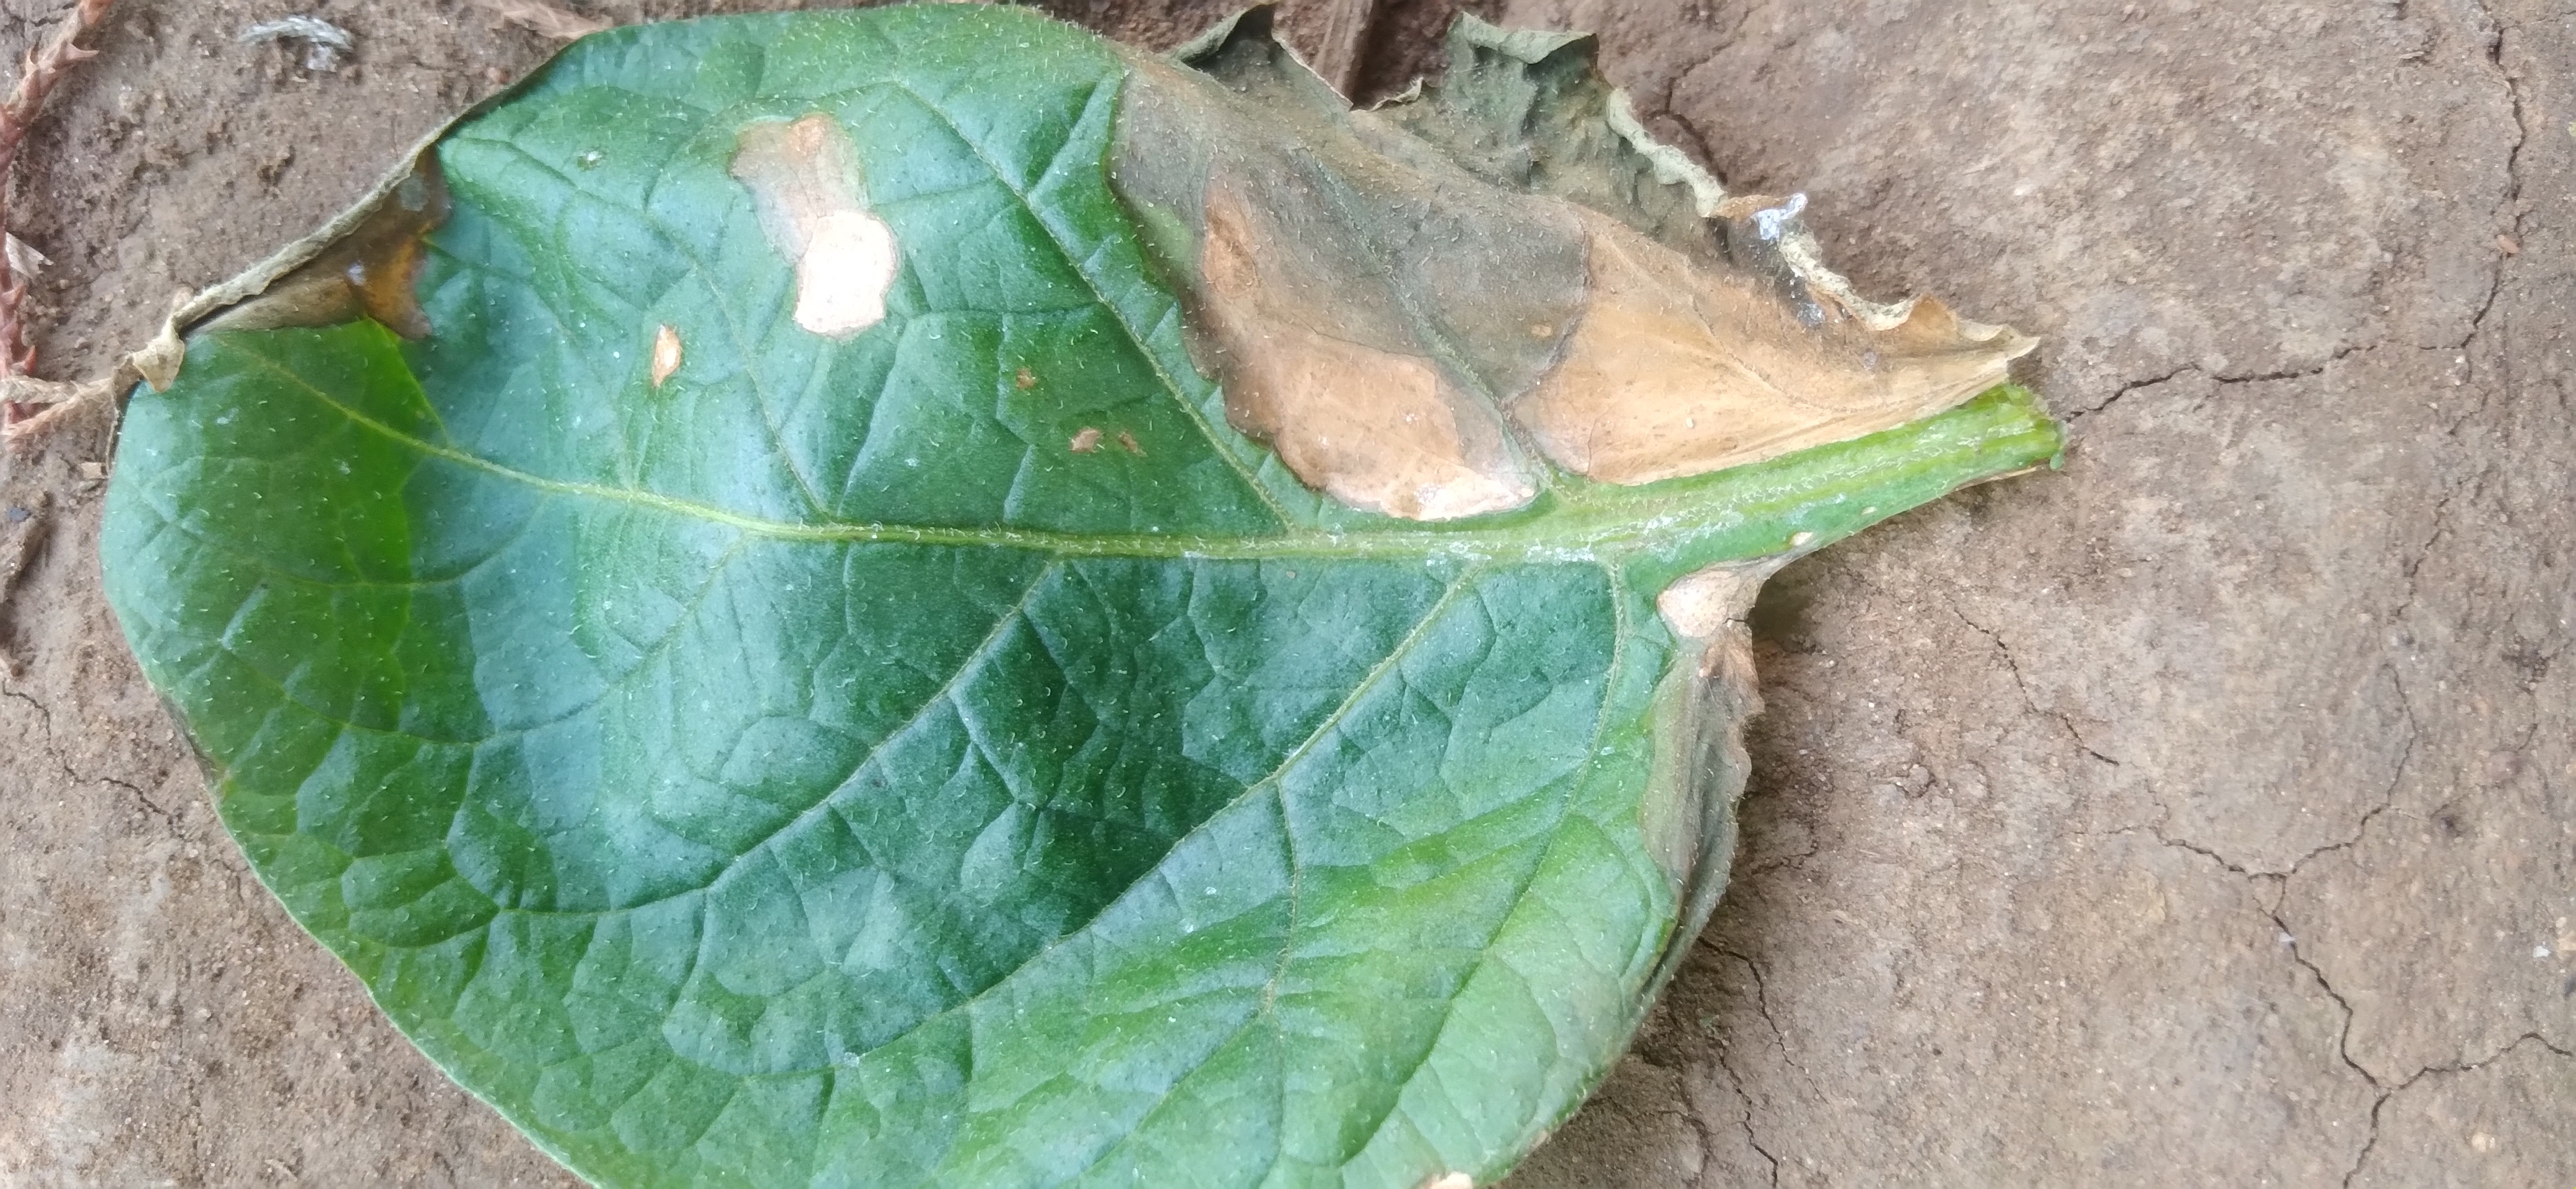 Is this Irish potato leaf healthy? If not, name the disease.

early blight
